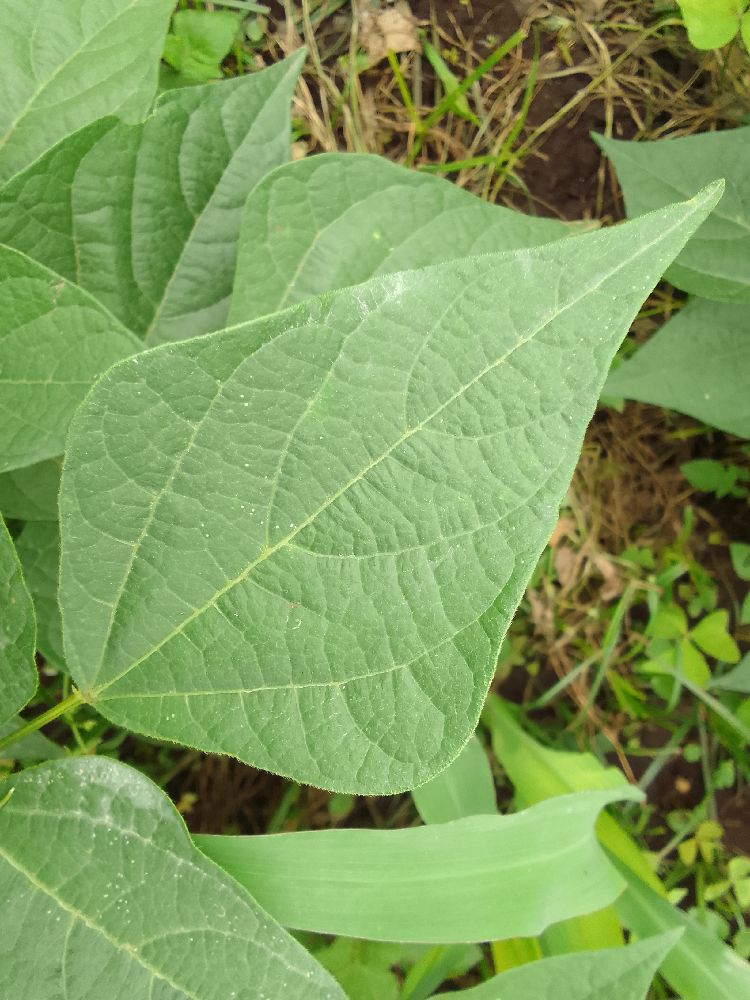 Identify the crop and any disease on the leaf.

common bean, healthy
